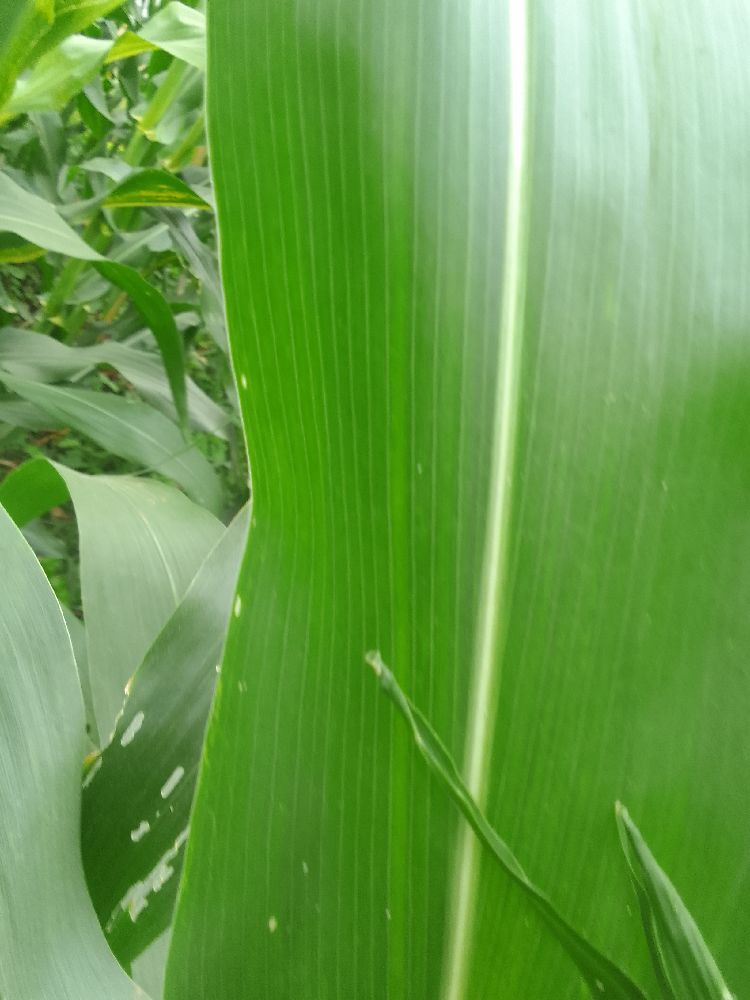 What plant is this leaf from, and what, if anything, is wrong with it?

maize, healthy
